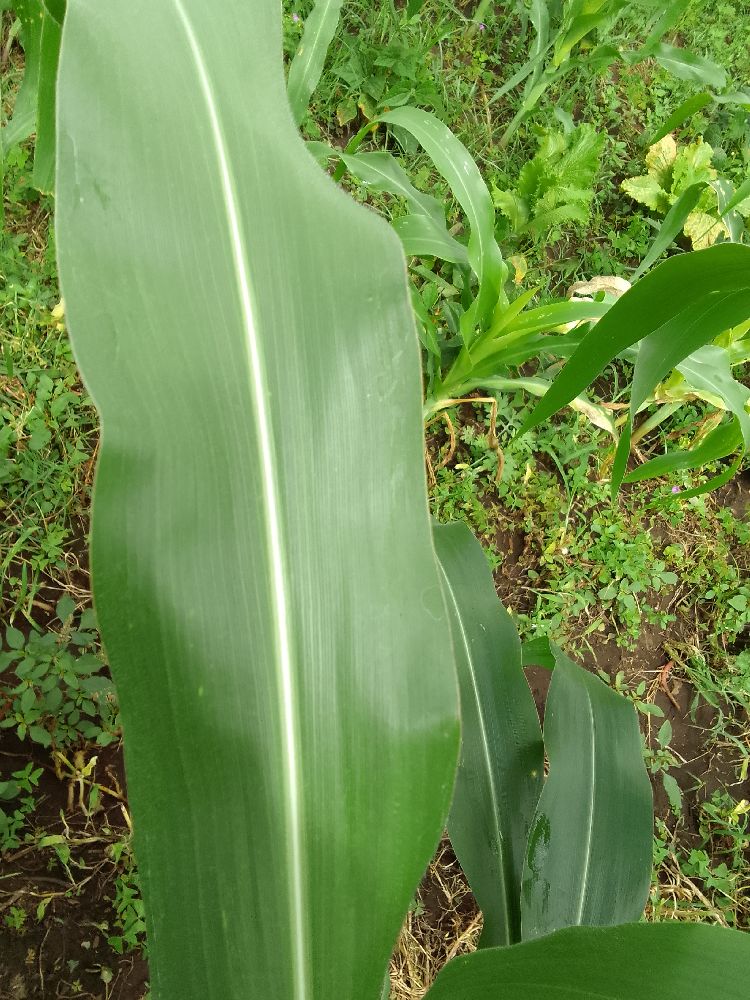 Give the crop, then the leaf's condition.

maize, healthy
